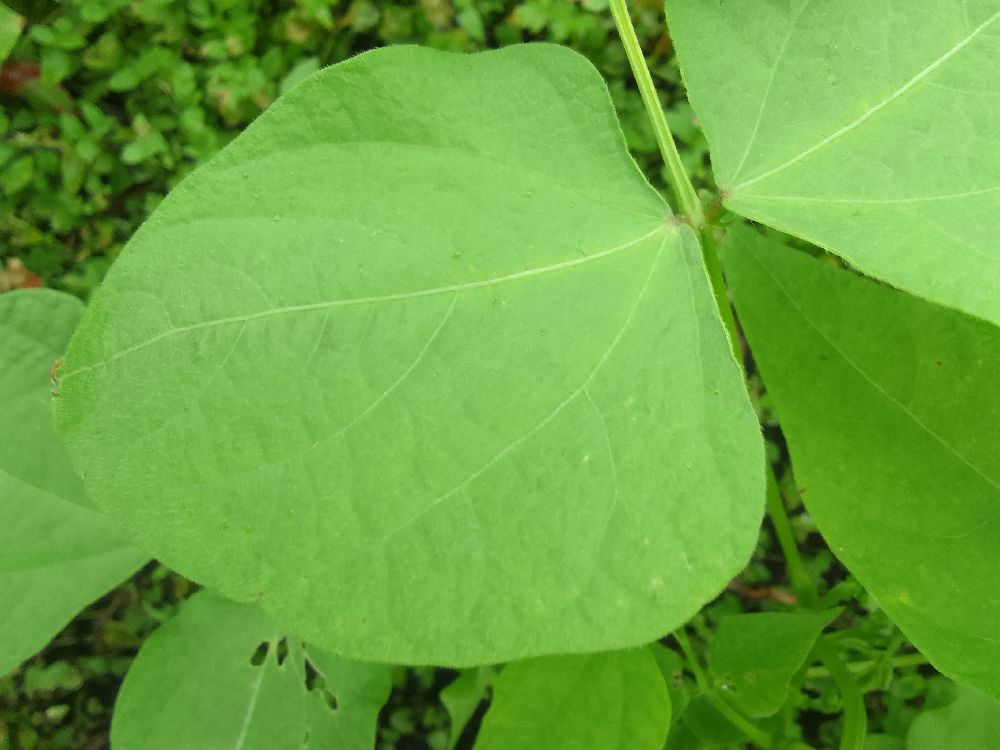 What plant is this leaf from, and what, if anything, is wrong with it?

common bean, healthy
